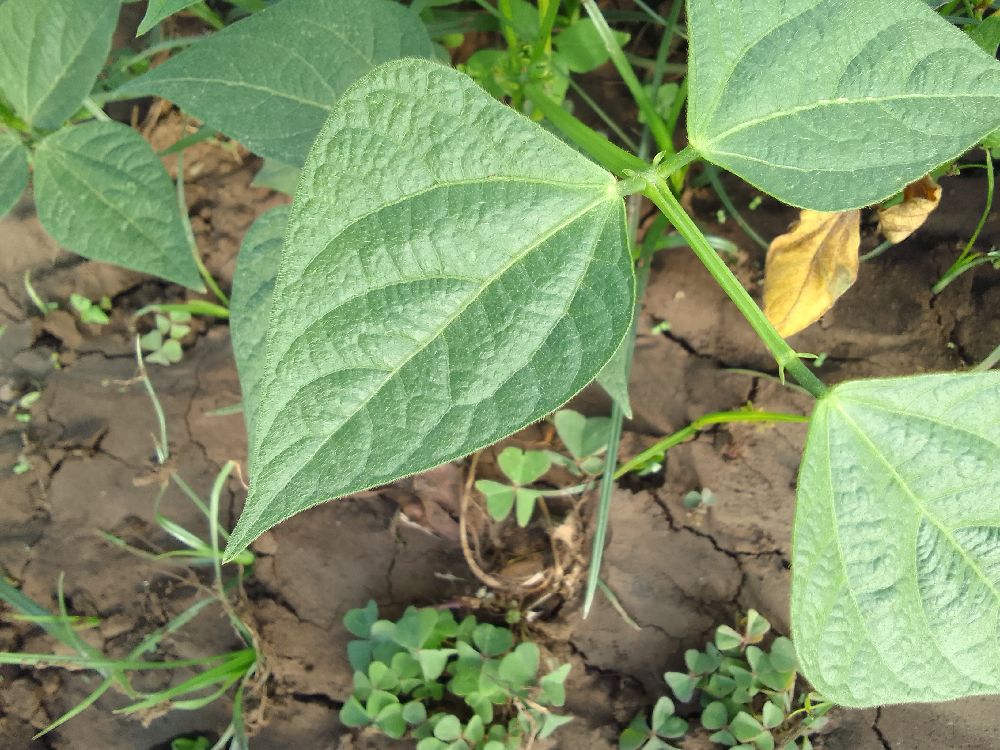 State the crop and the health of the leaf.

common bean, healthy
